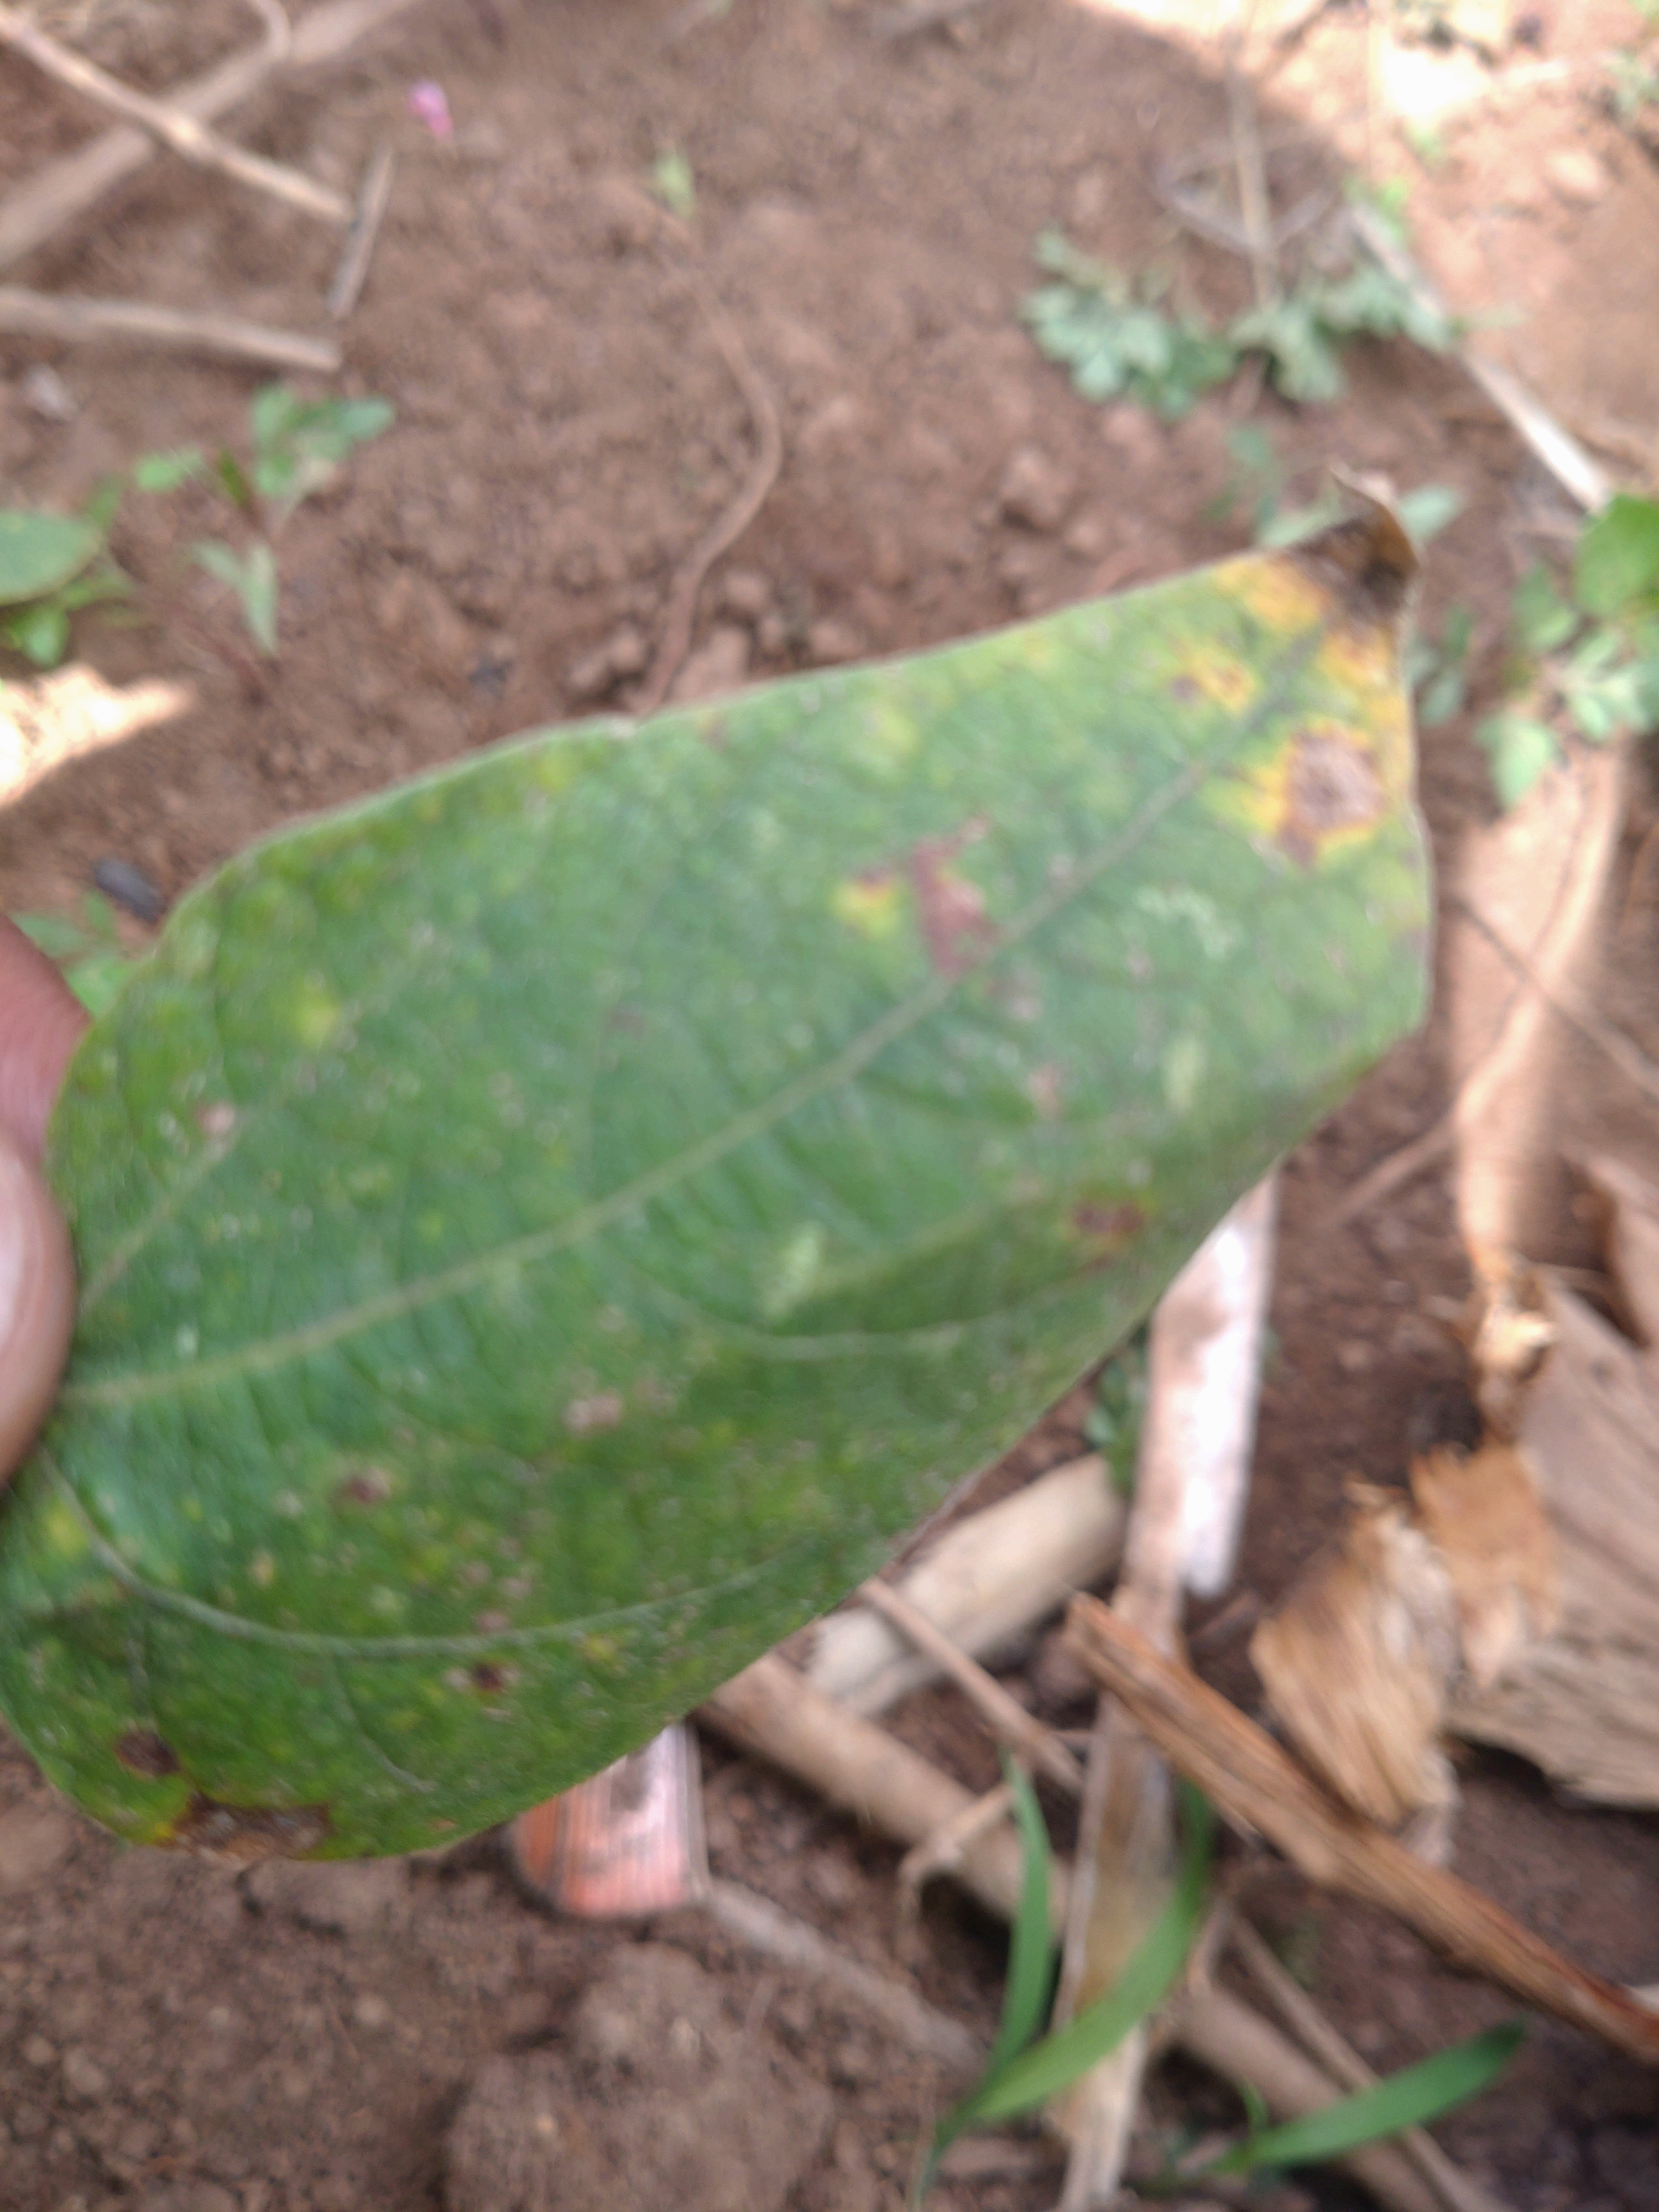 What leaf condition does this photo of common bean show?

rust
